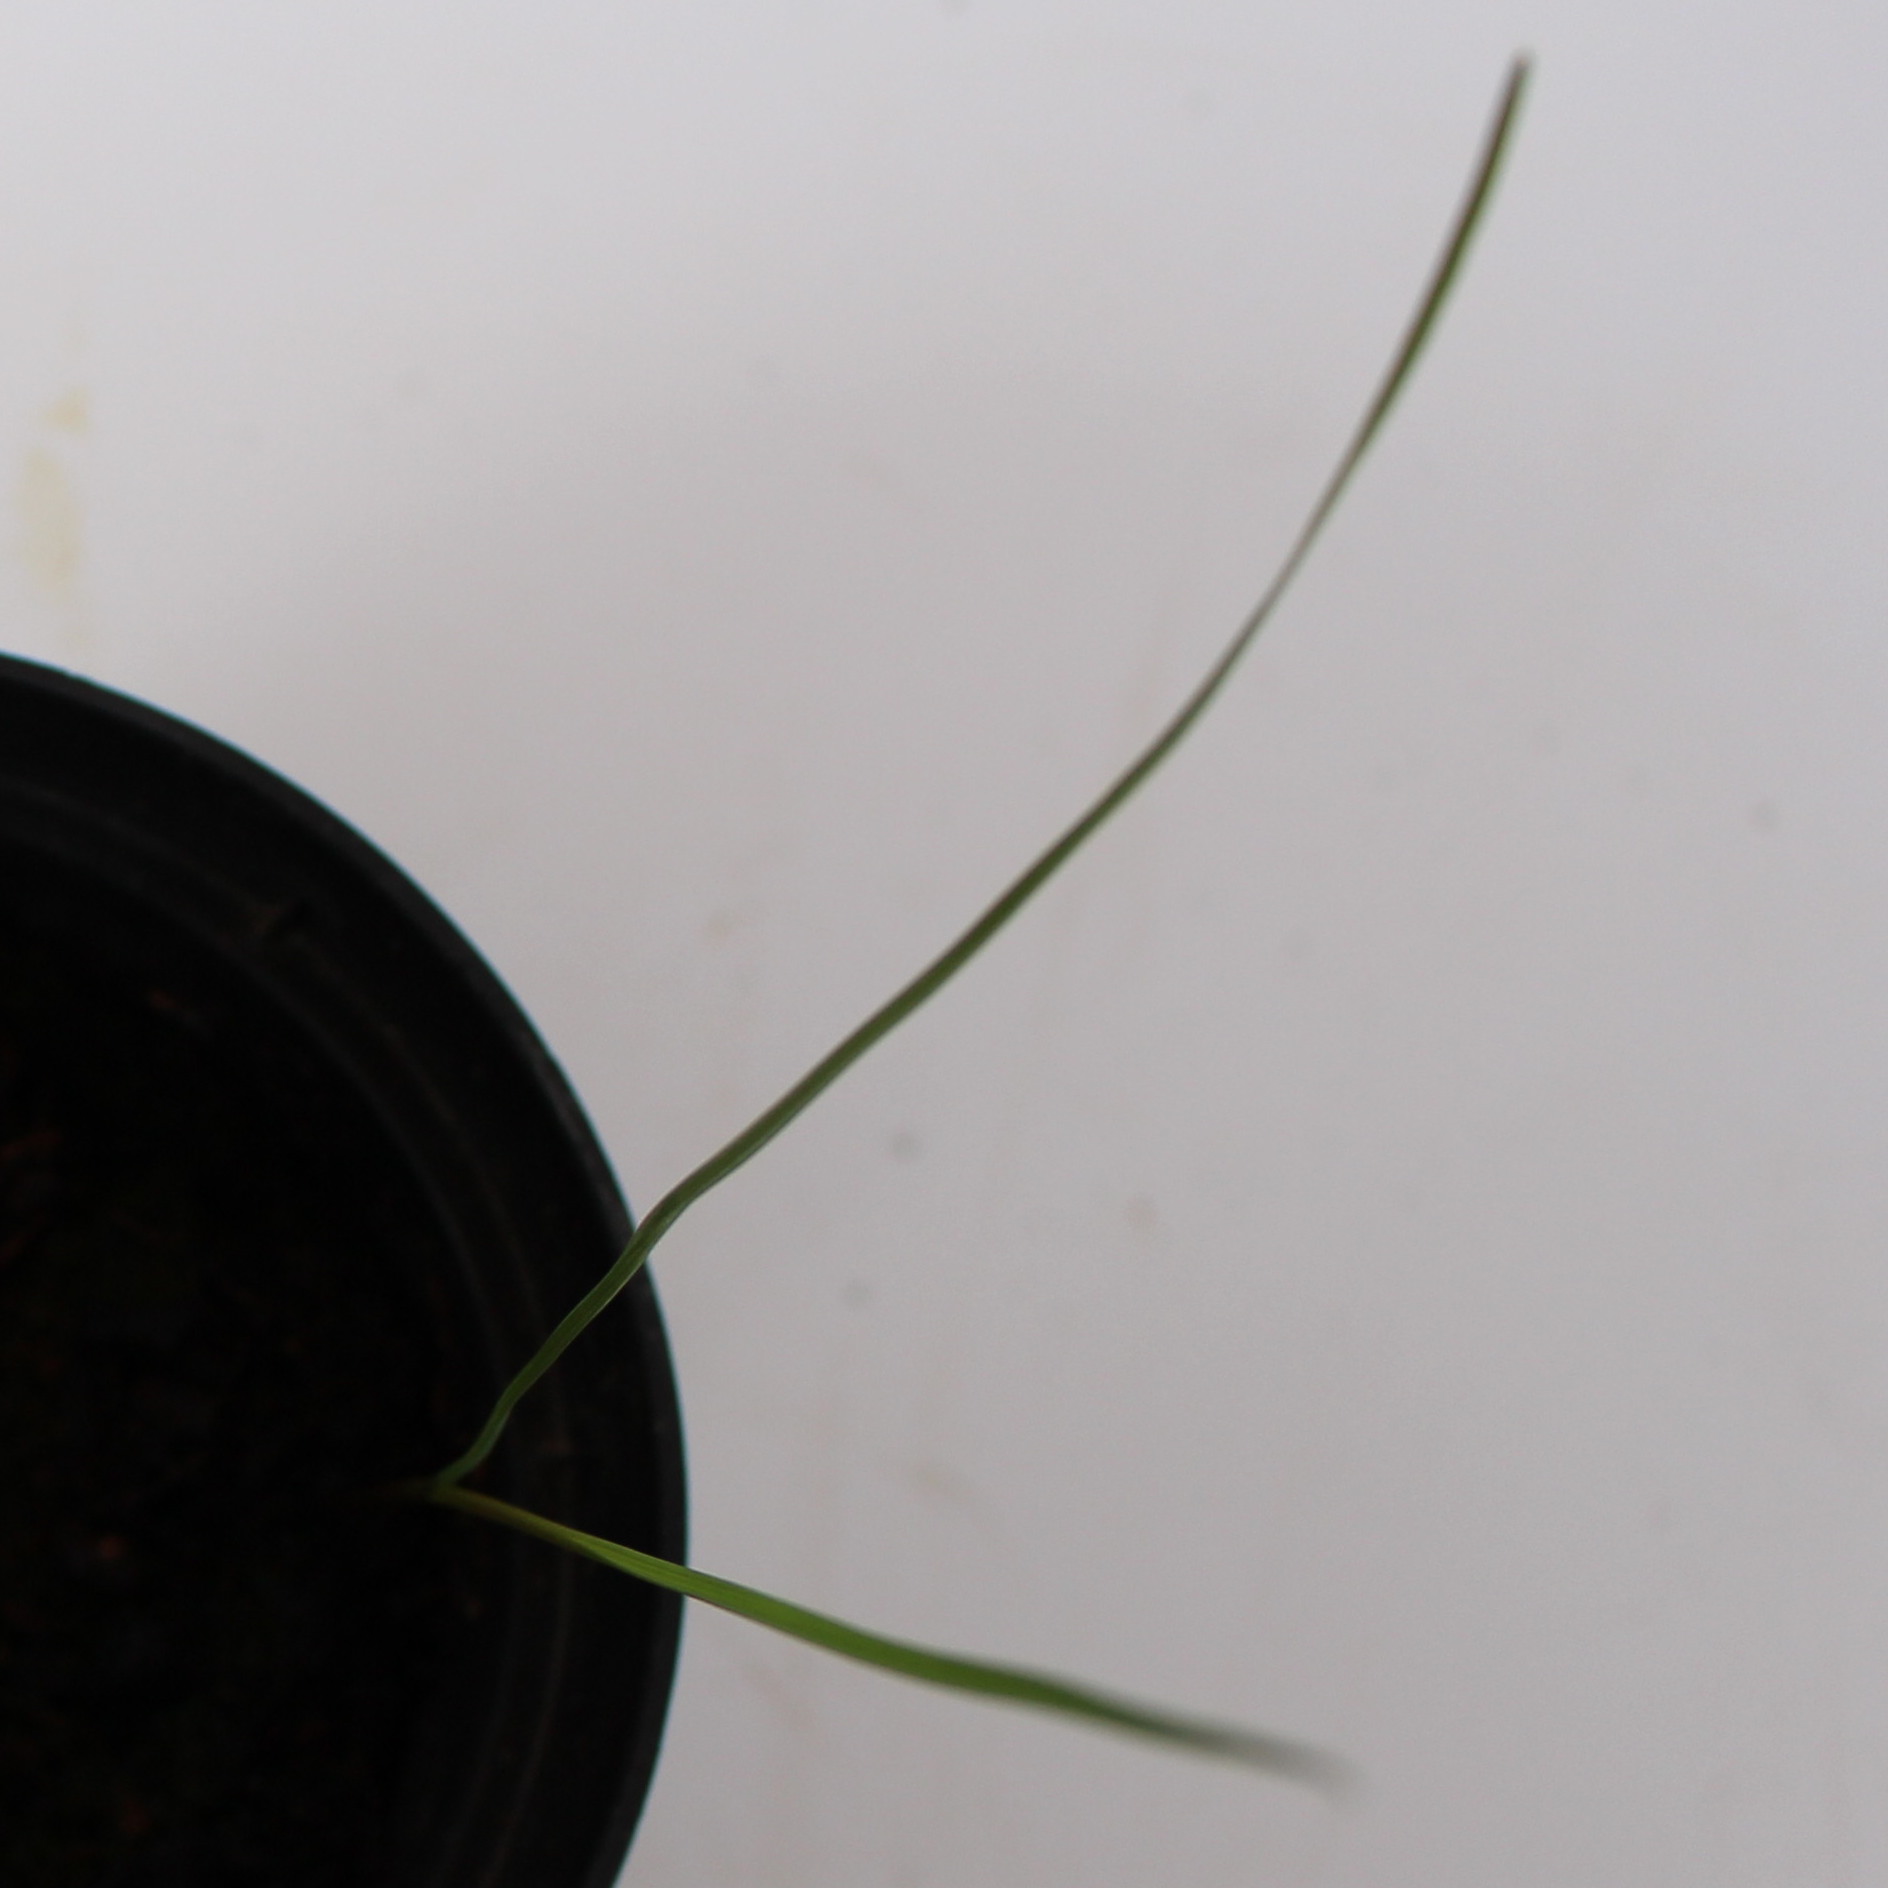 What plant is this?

Lolium multiflorum
